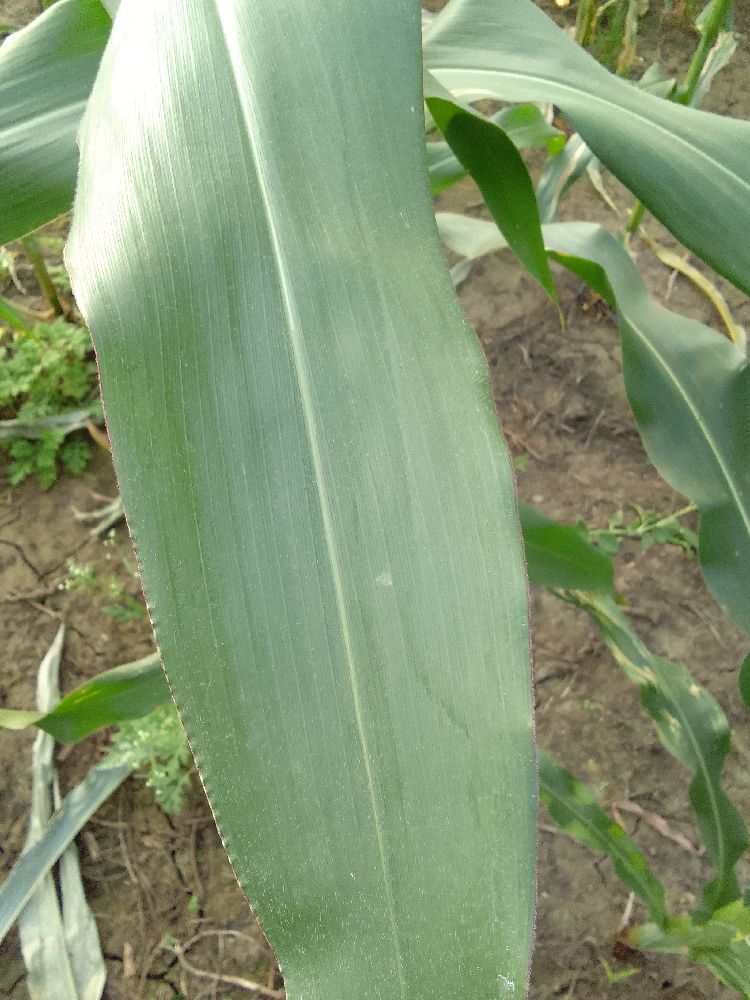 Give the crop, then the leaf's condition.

maize, healthy
